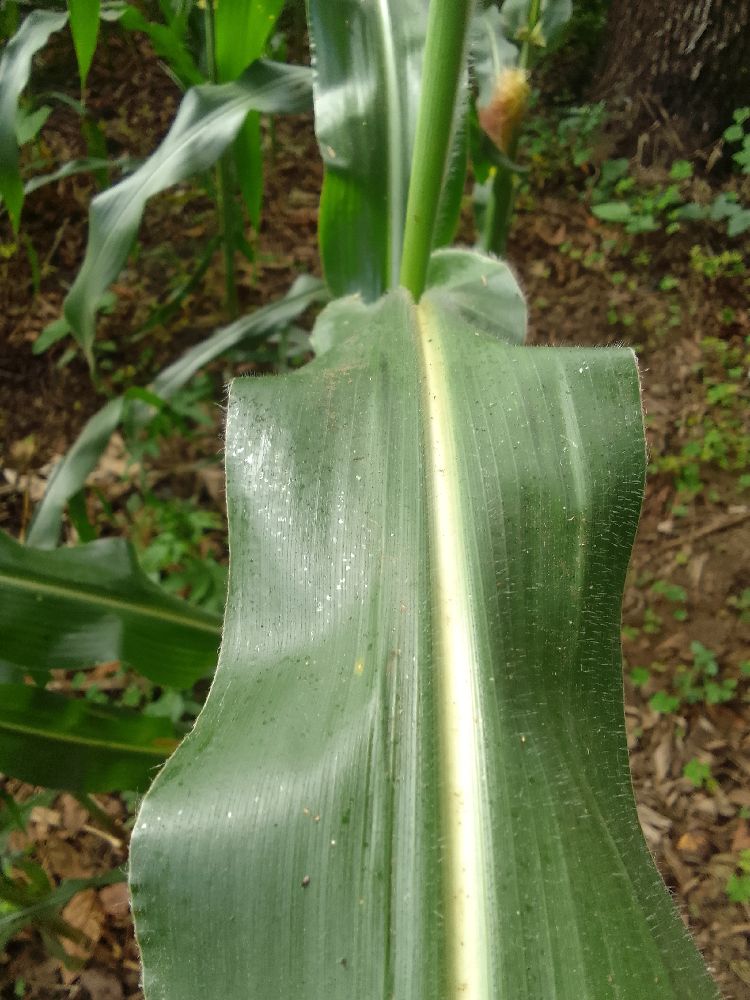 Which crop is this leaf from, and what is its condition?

maize, healthy
